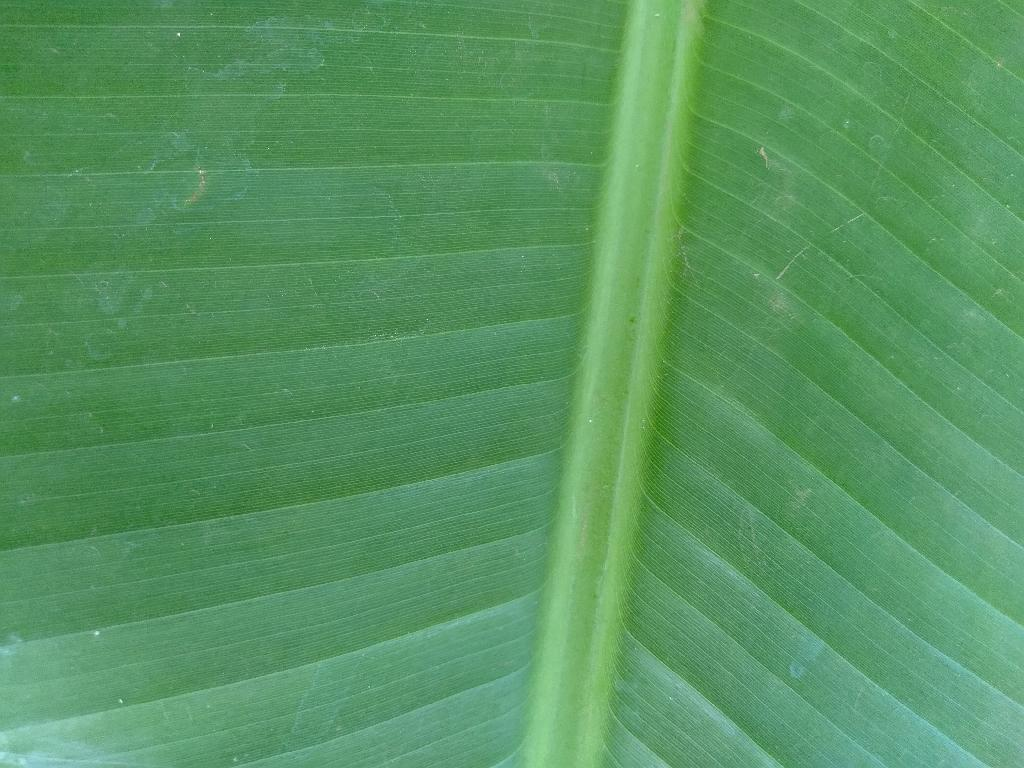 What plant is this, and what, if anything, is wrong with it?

banana, healthy
